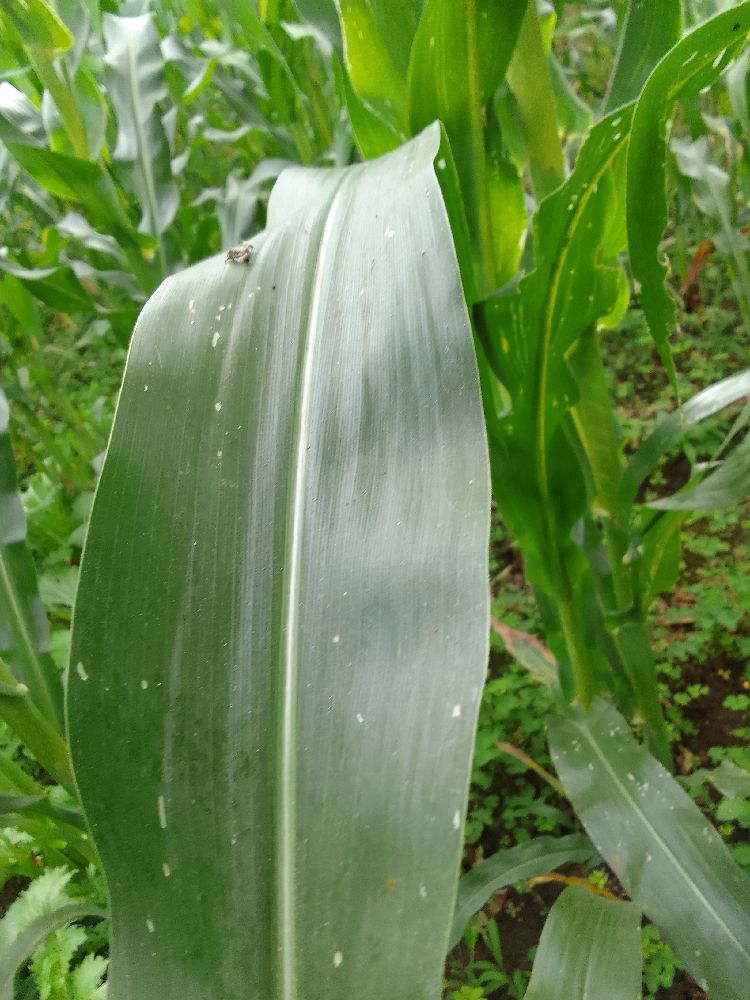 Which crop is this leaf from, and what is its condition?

maize, healthy
